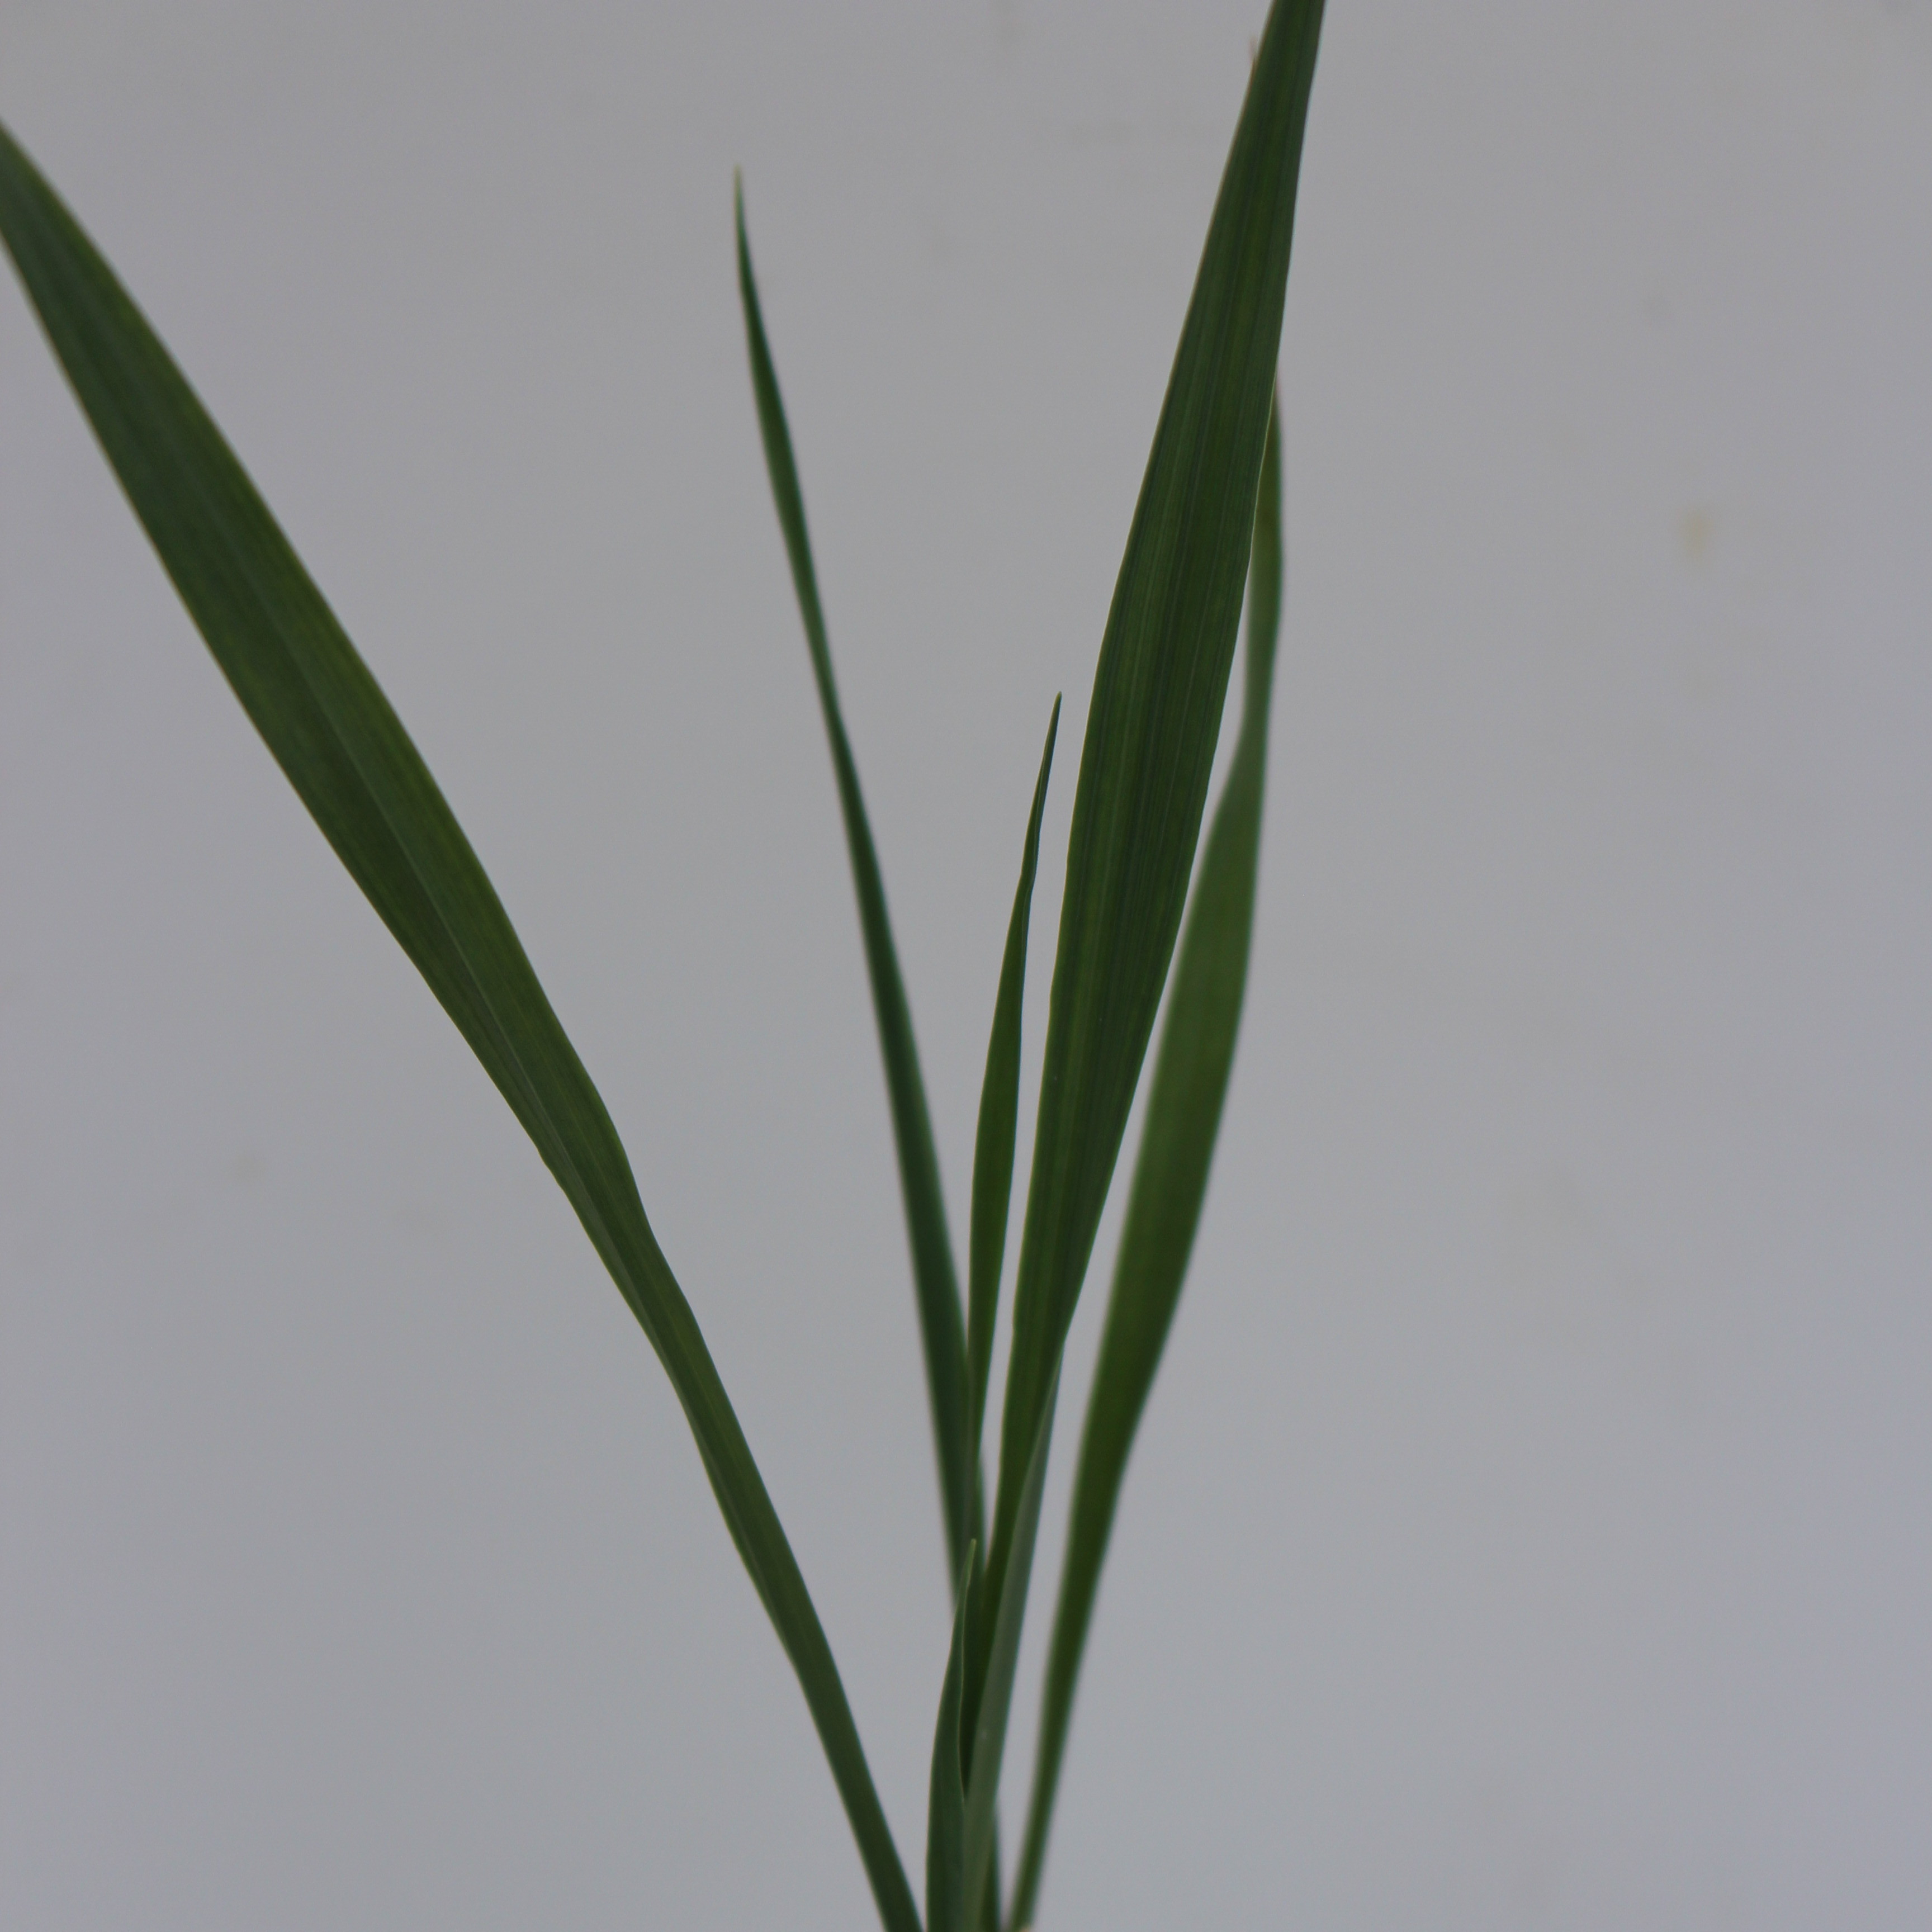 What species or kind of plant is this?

Avena sterilis
